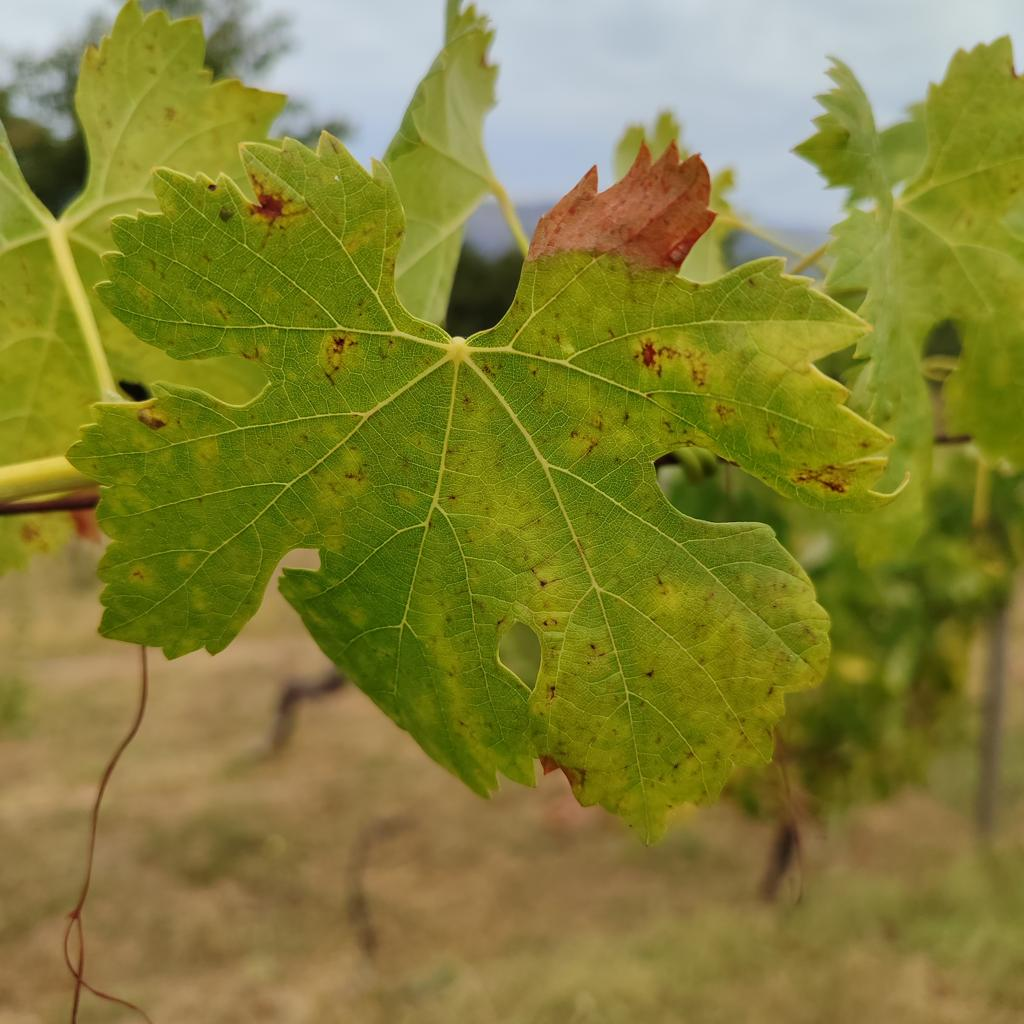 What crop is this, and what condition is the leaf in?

grapevine, esca complex
